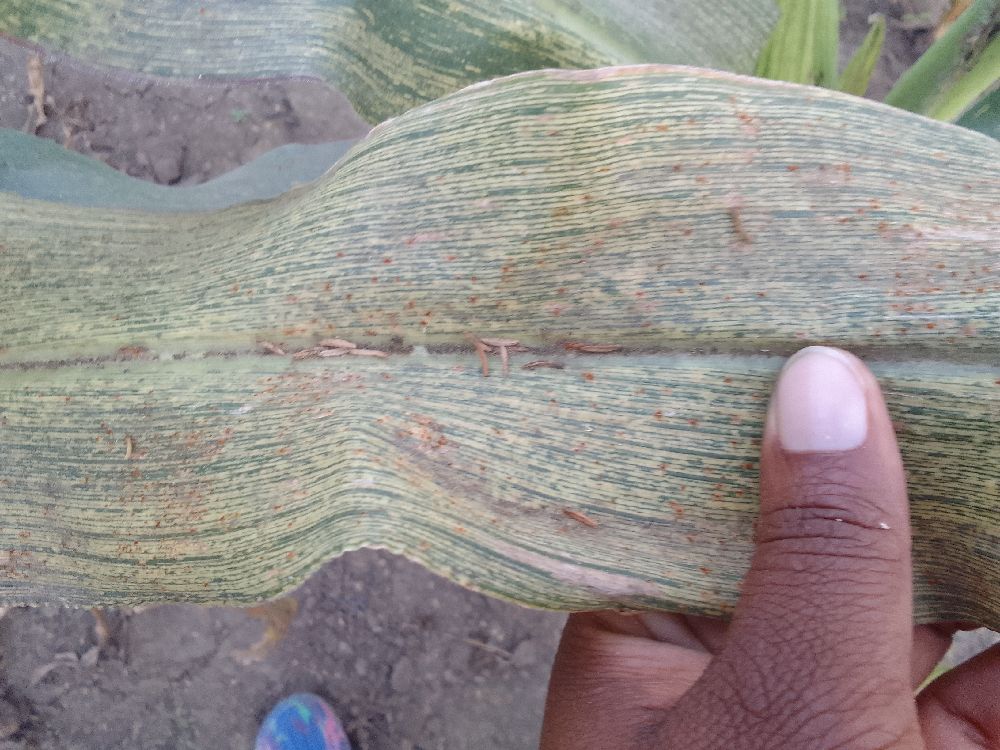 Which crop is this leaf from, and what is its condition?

maize, maize streak virus
